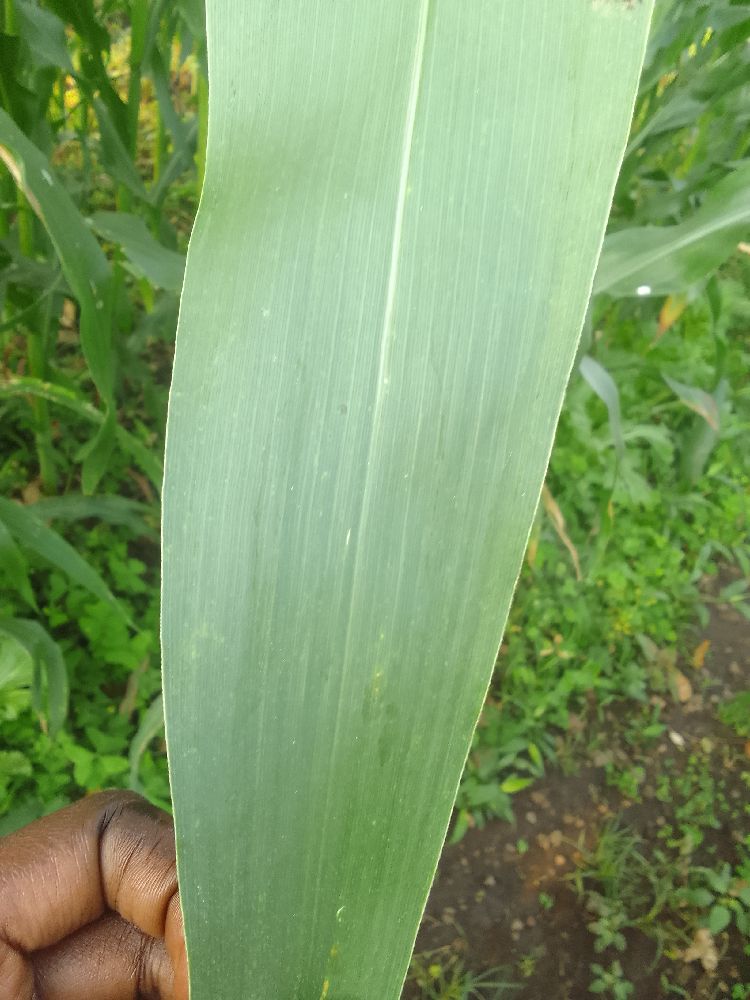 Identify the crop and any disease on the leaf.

maize, healthy
